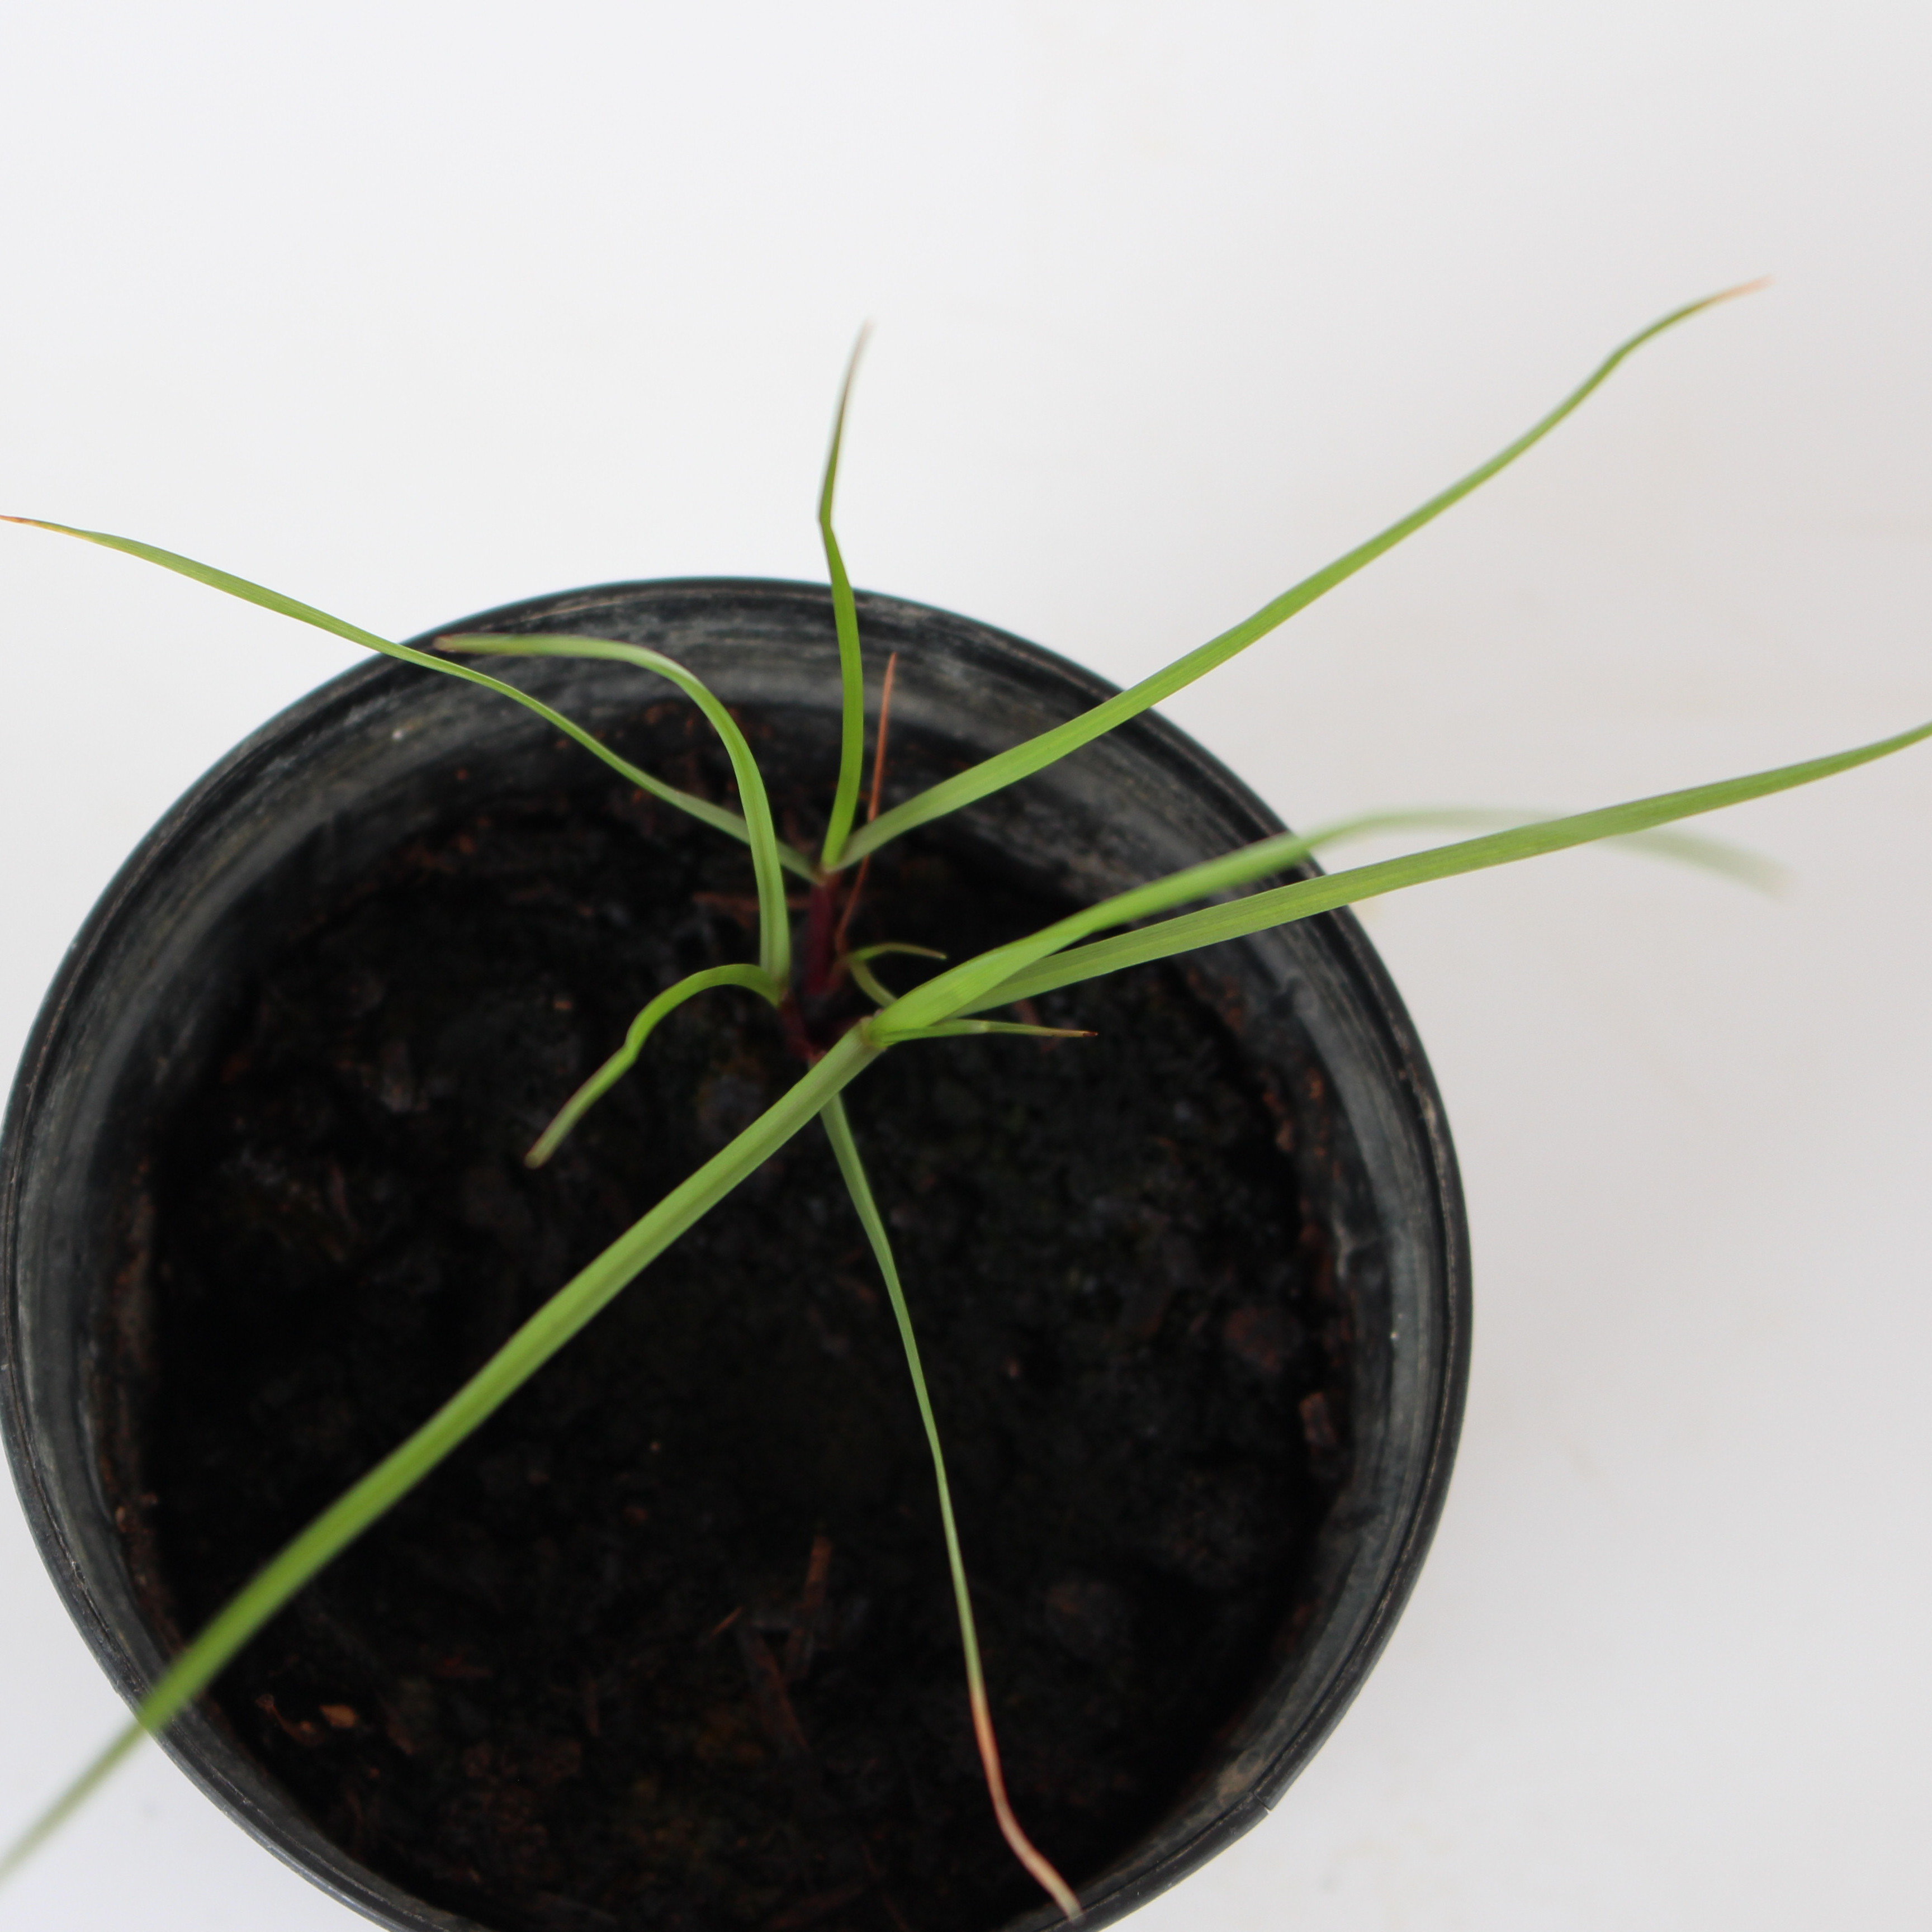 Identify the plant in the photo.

Lolium multiflorum
